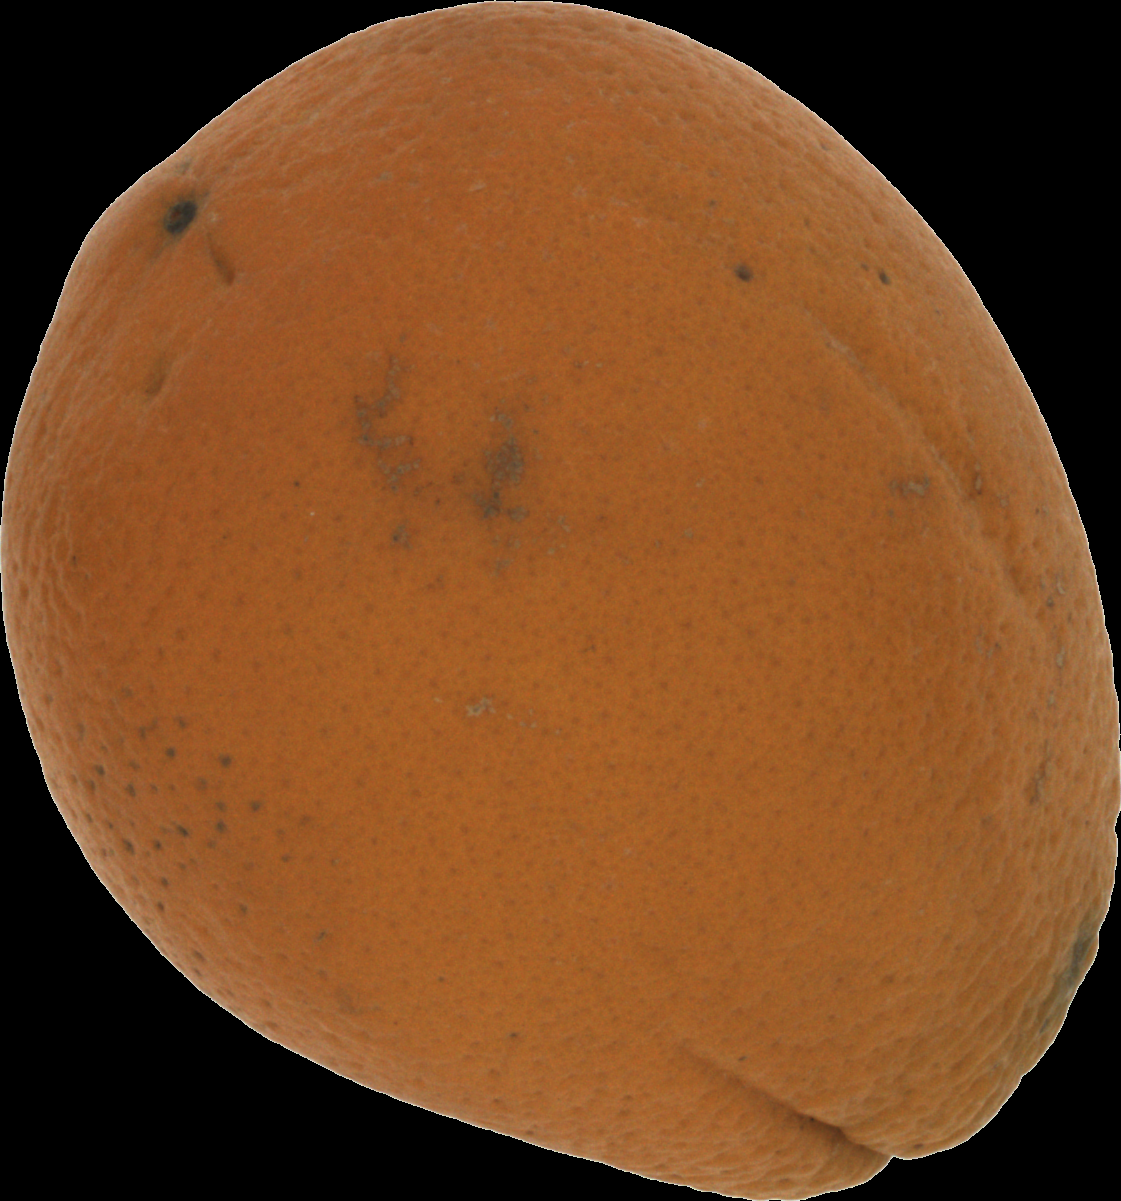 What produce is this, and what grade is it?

orange, bad
